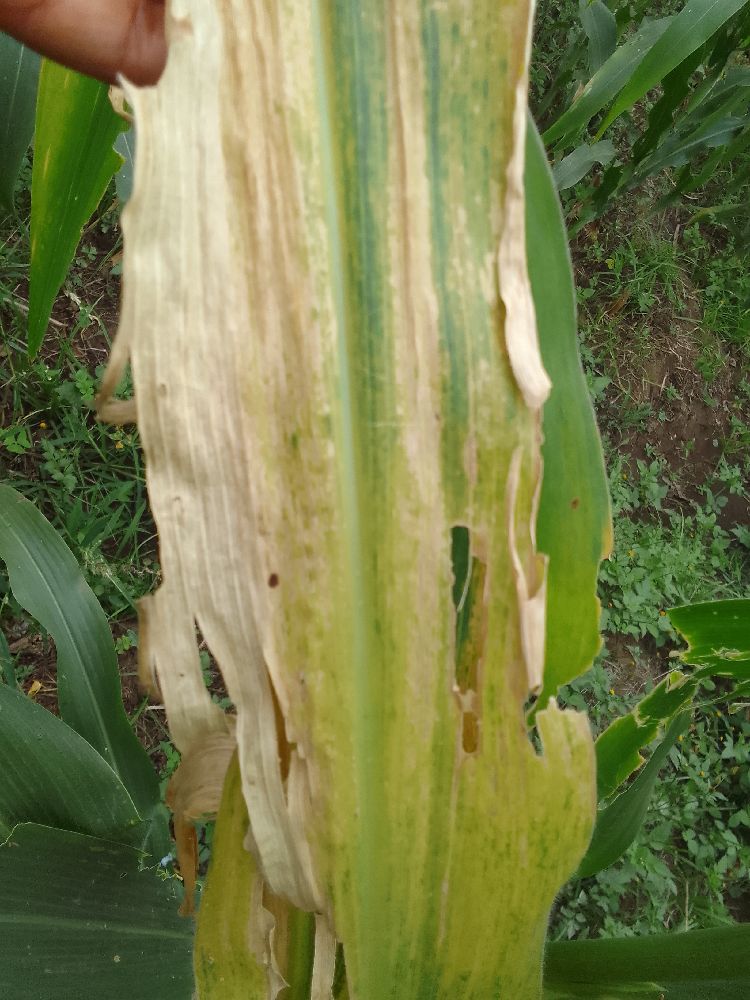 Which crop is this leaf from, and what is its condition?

maize, maize lethal necrosis
